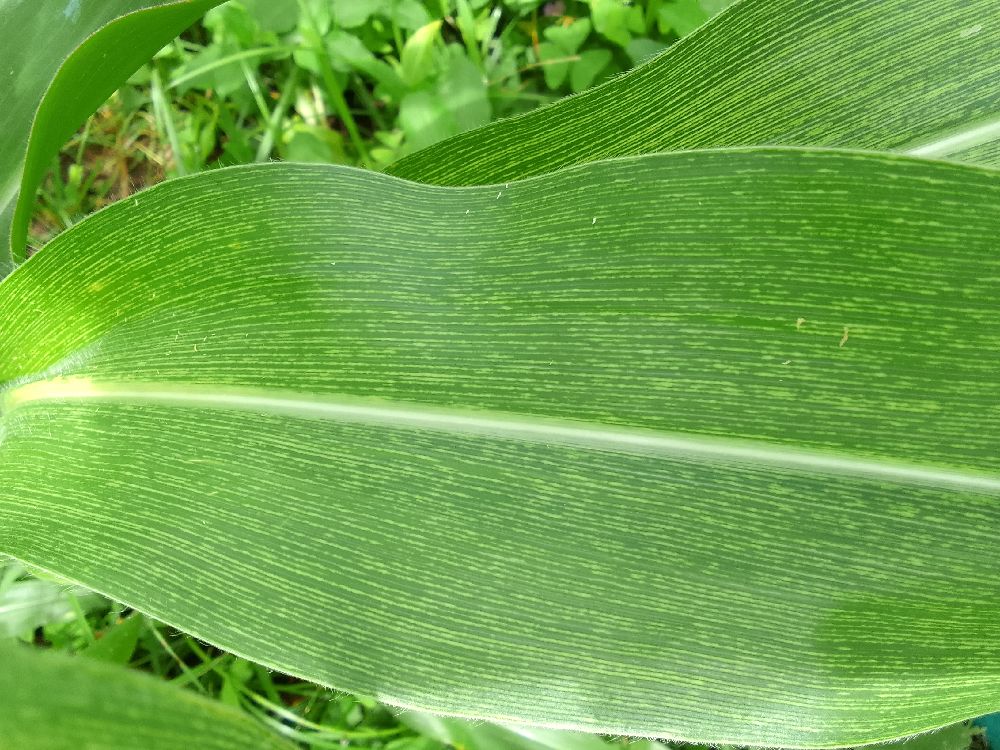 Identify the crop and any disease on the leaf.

maize, maize streak virus
